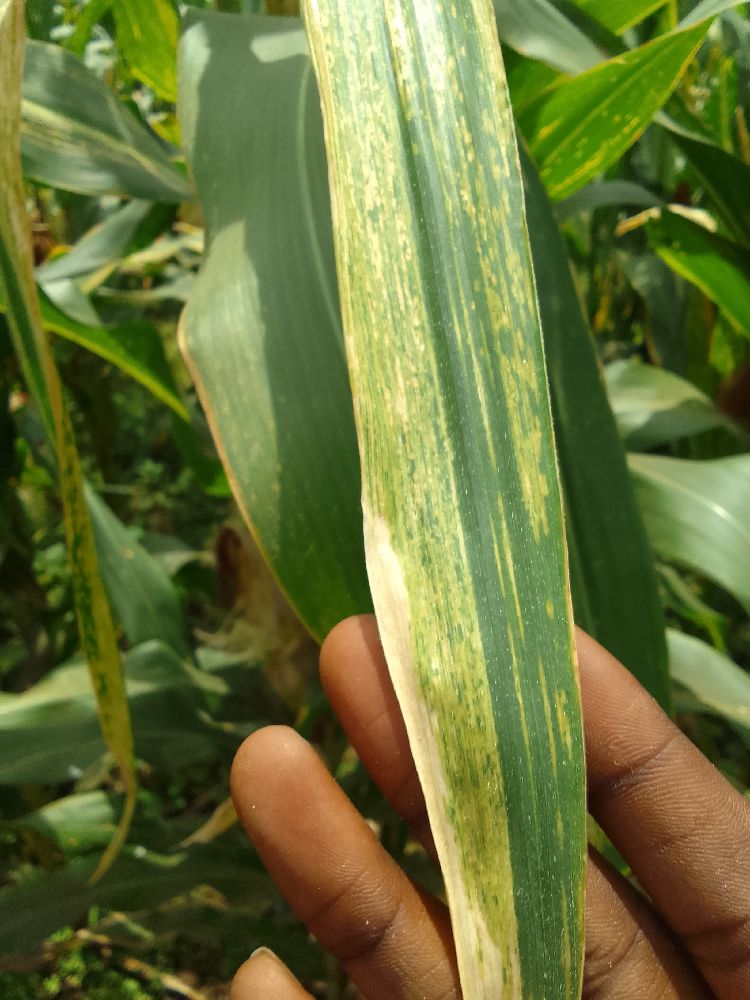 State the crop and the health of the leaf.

maize, maize lethal necrosis
